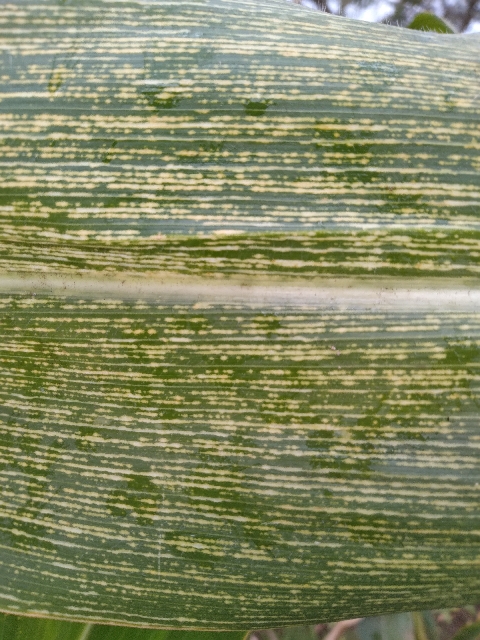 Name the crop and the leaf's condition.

maize, maize streak virus
